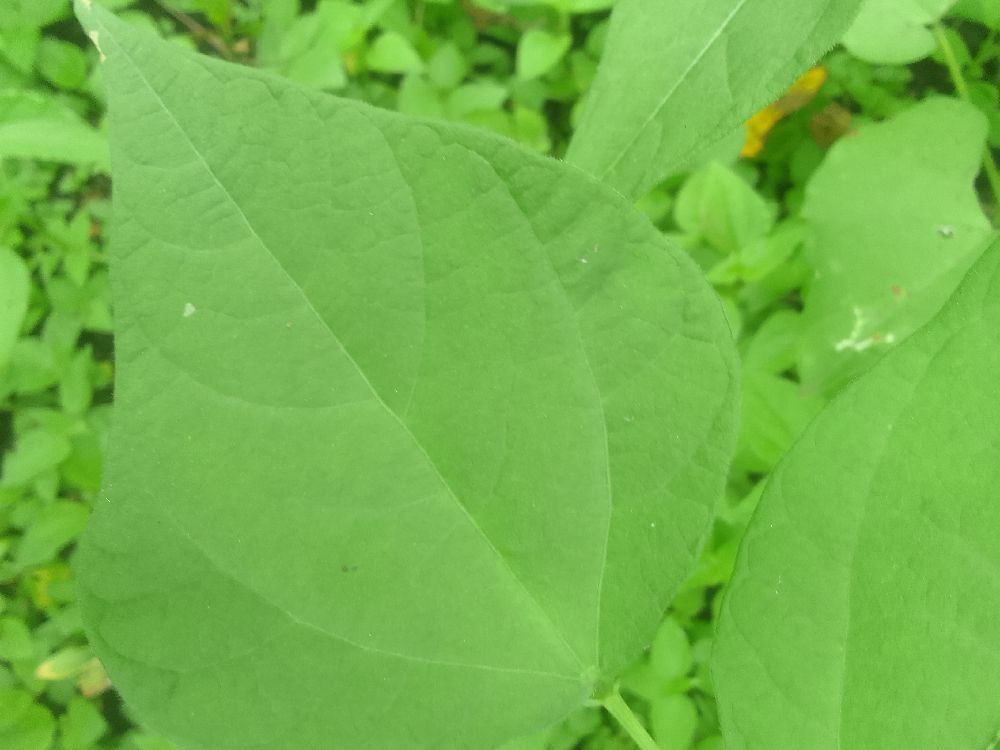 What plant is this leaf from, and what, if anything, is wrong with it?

common bean, healthy
